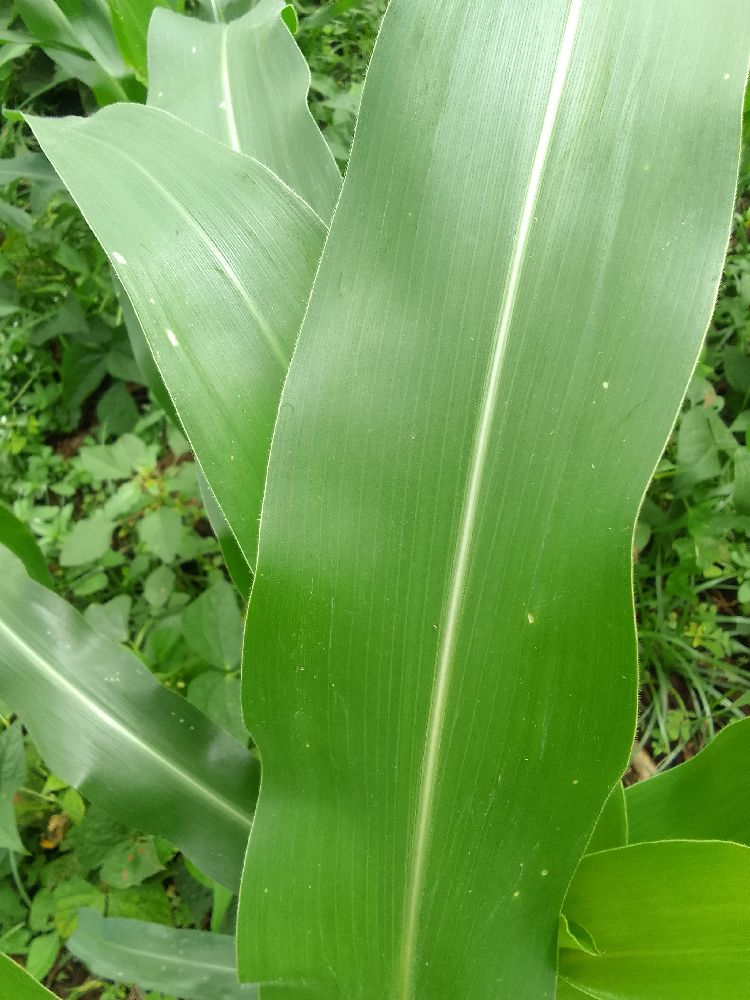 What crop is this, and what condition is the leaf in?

maize, healthy
